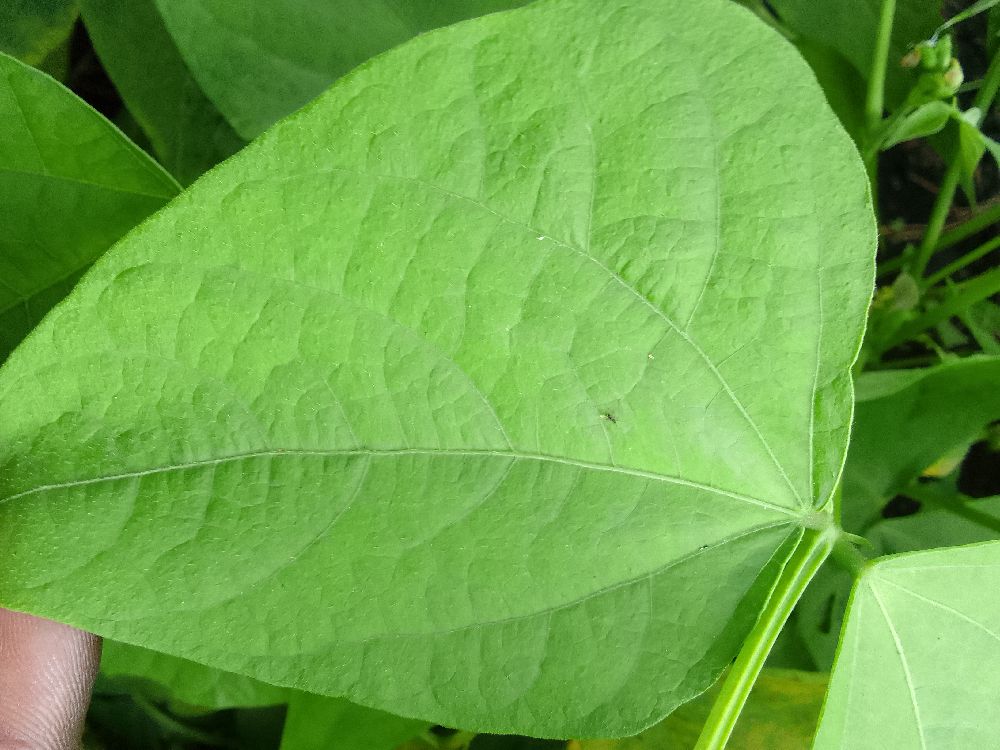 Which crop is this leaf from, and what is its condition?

common bean, healthy
